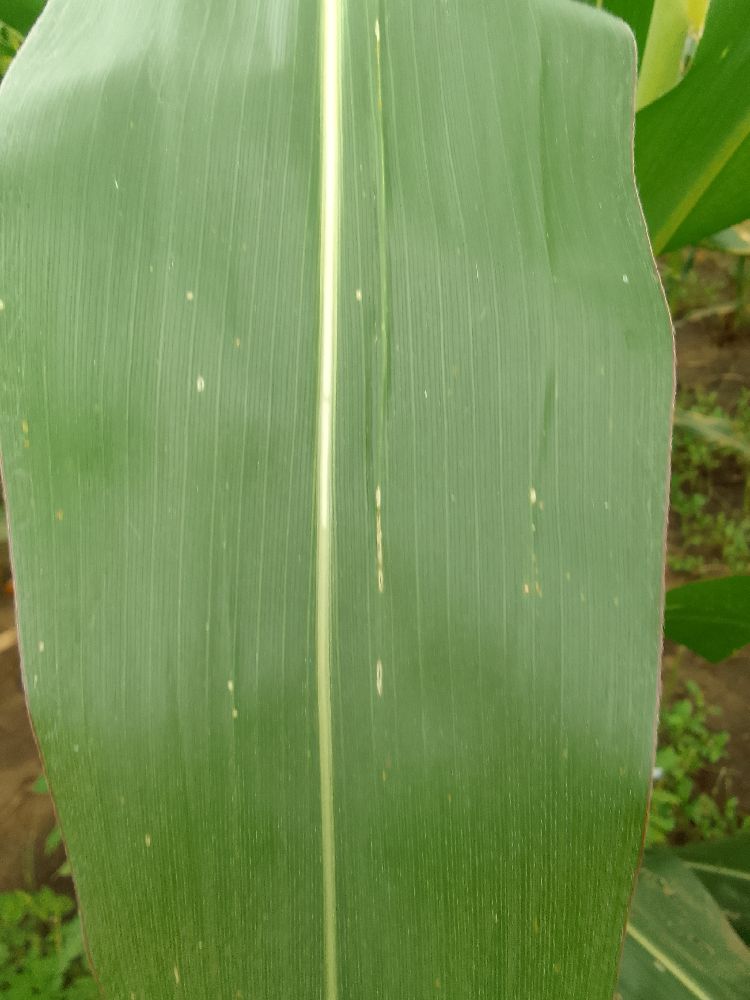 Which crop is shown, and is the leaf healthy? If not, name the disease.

maize, healthy
